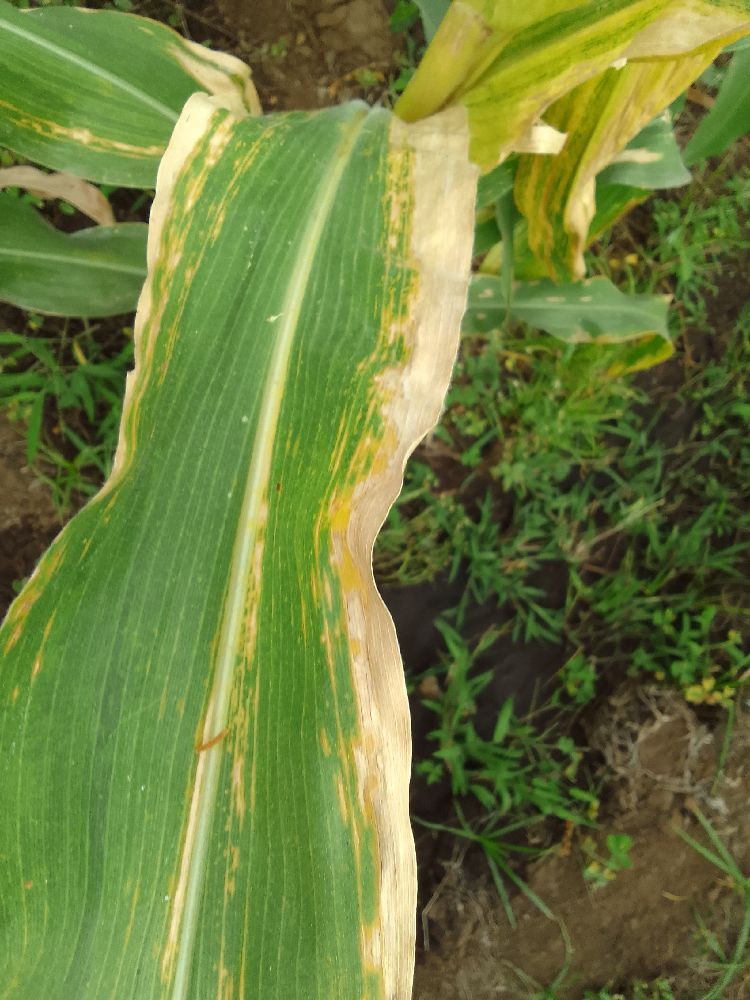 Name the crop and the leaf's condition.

maize, maize lethal necrosis
